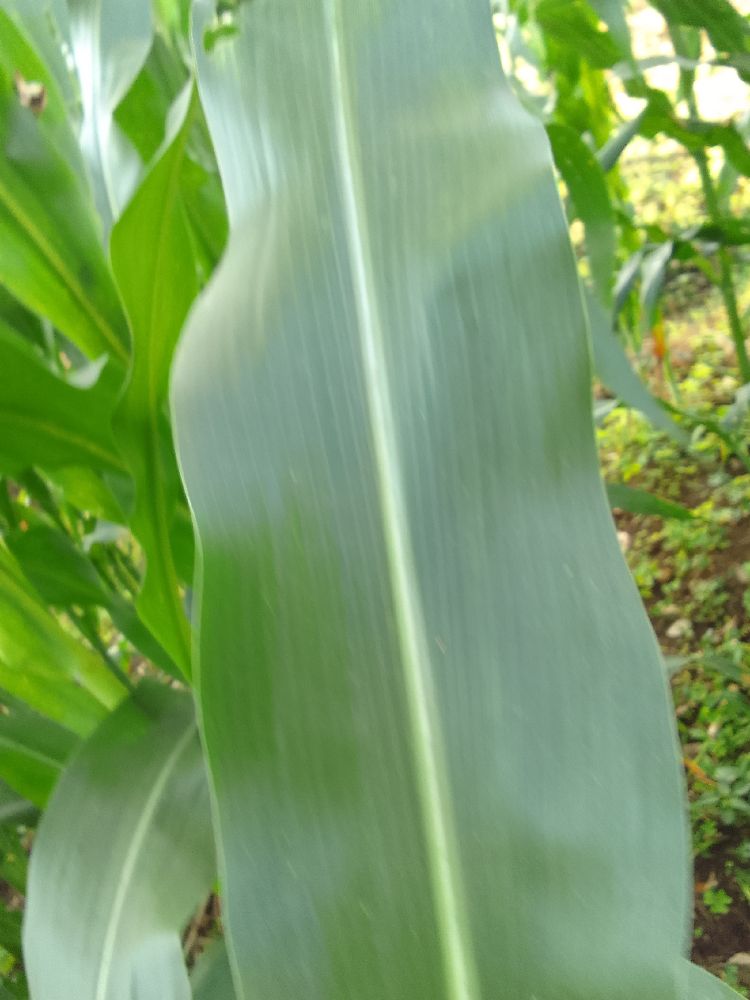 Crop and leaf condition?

maize, healthy
